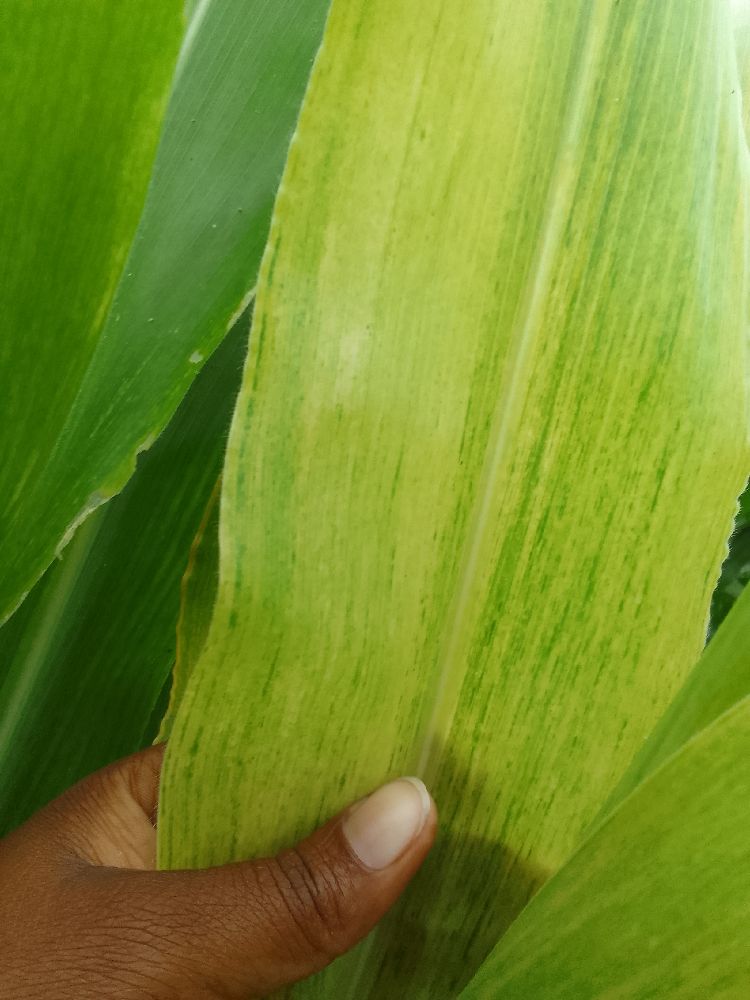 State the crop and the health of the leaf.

maize, maize lethal necrosis
